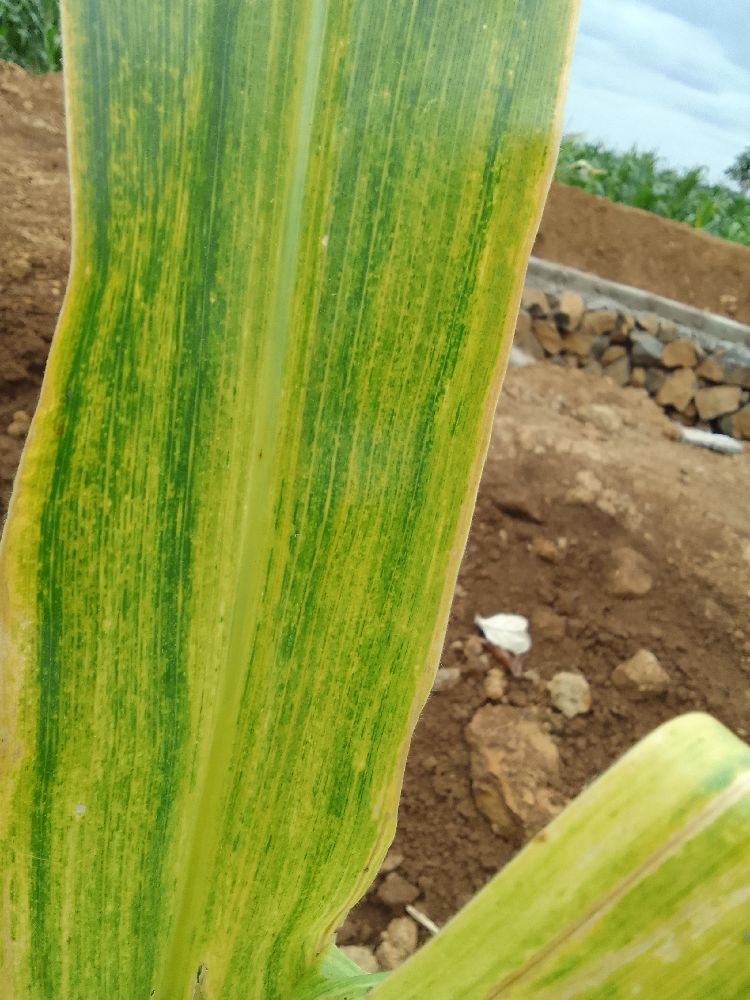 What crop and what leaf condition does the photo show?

maize, maize lethal necrosis
